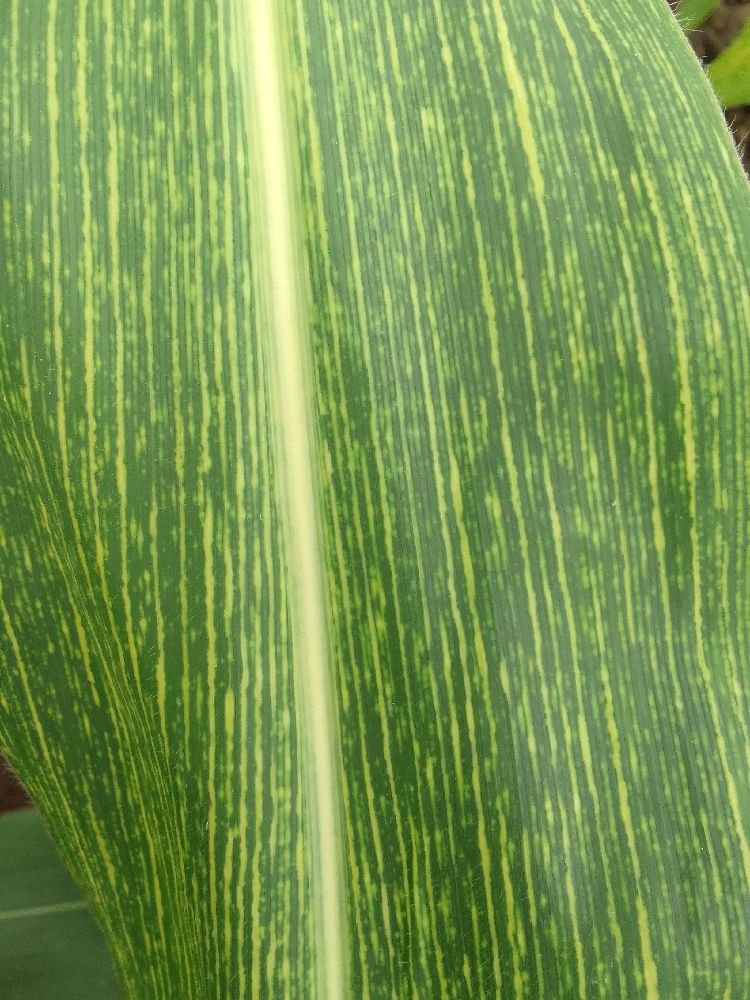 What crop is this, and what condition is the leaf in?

maize, maize streak virus
